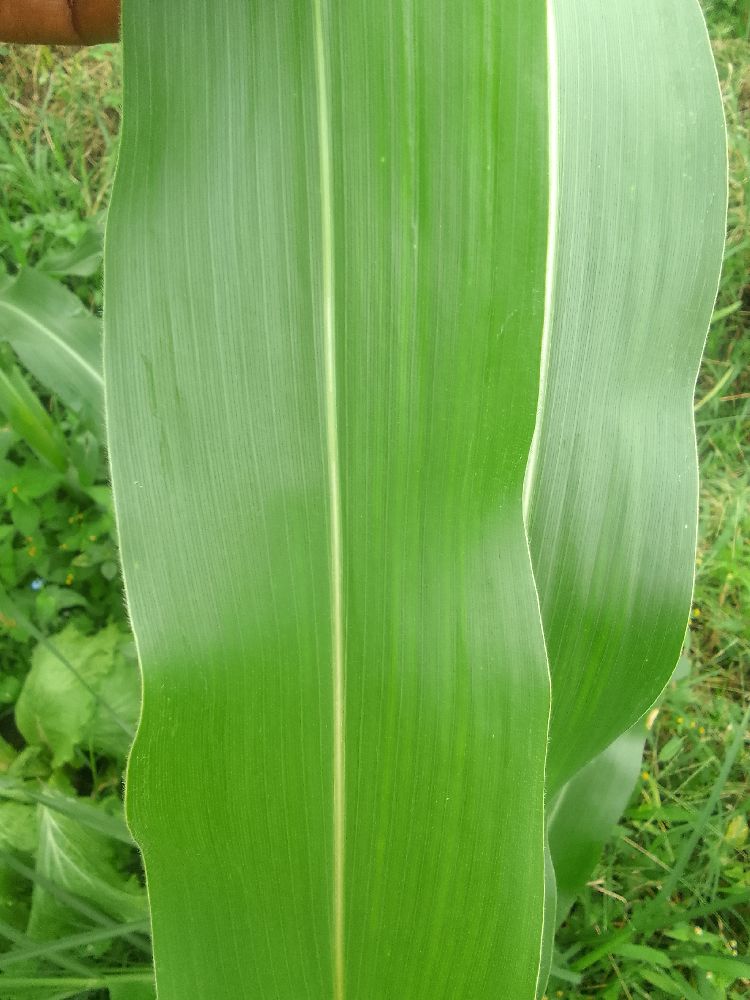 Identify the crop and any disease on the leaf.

maize, healthy
